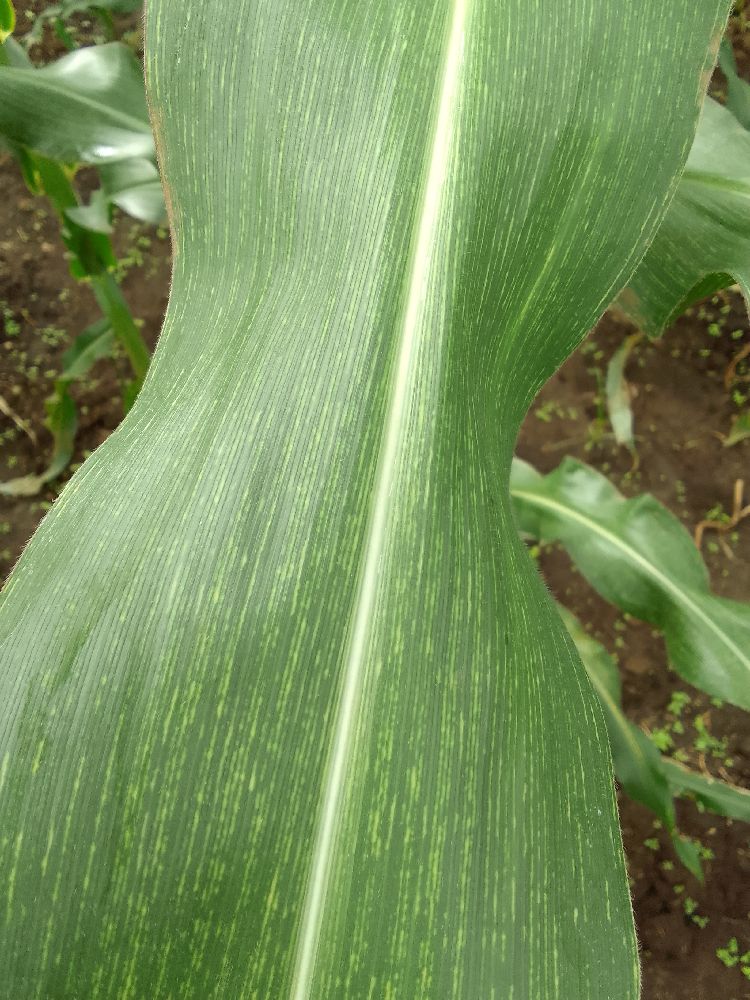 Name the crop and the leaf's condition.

maize, maize streak virus
